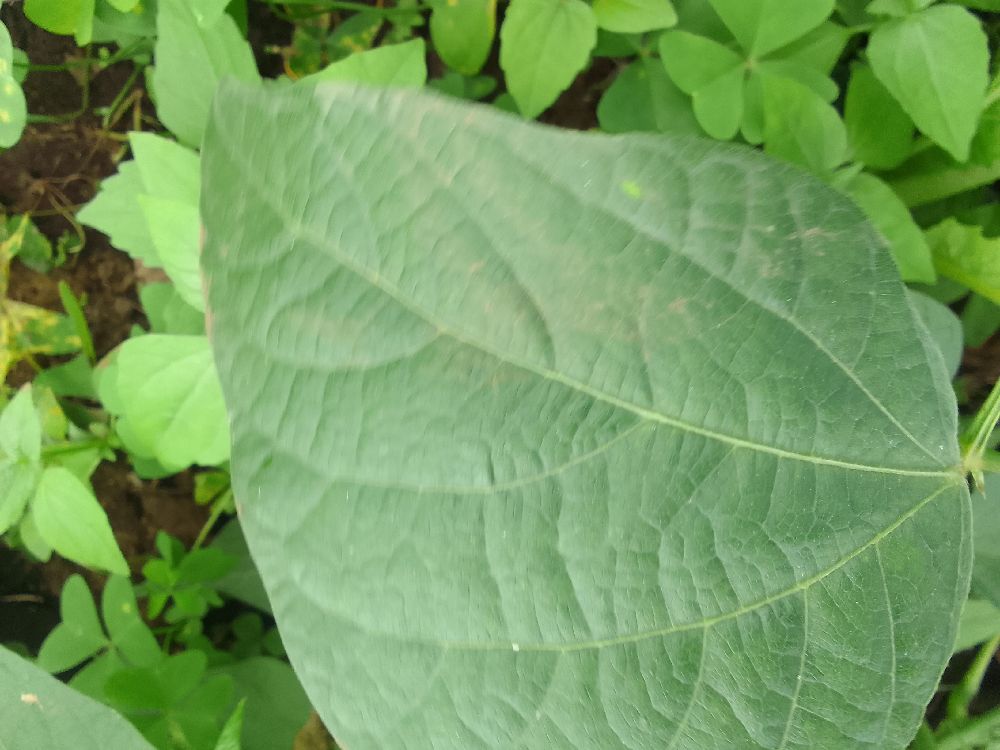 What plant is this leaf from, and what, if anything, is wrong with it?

common bean, healthy
